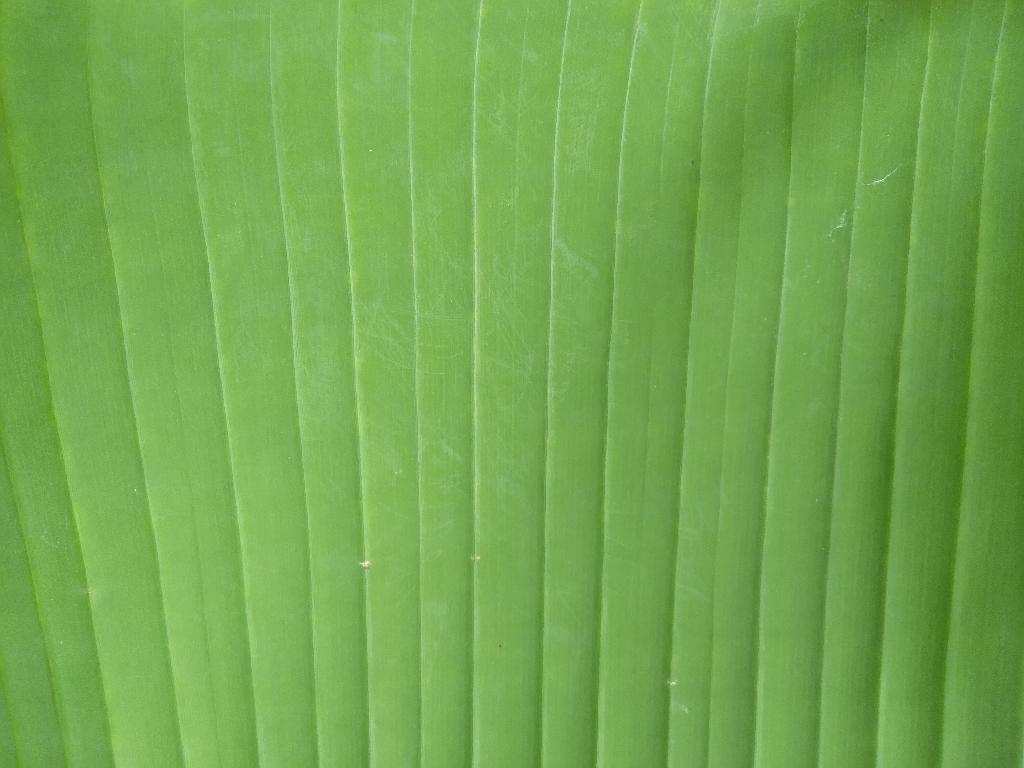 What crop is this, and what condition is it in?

banana, healthy
